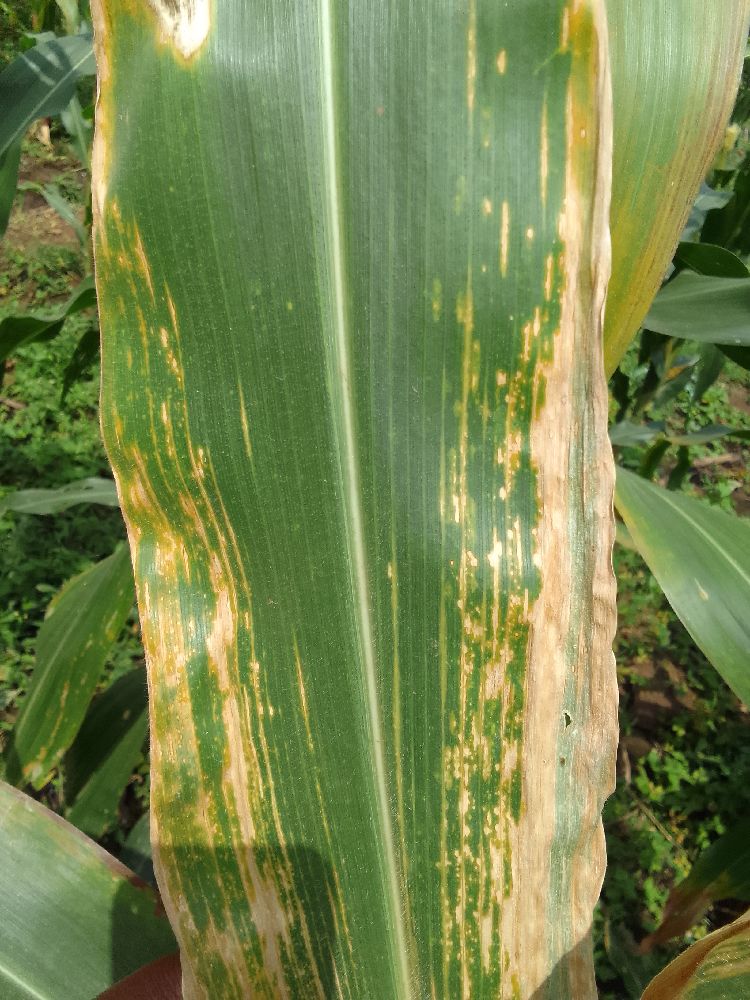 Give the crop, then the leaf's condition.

maize, maize lethal necrosis
